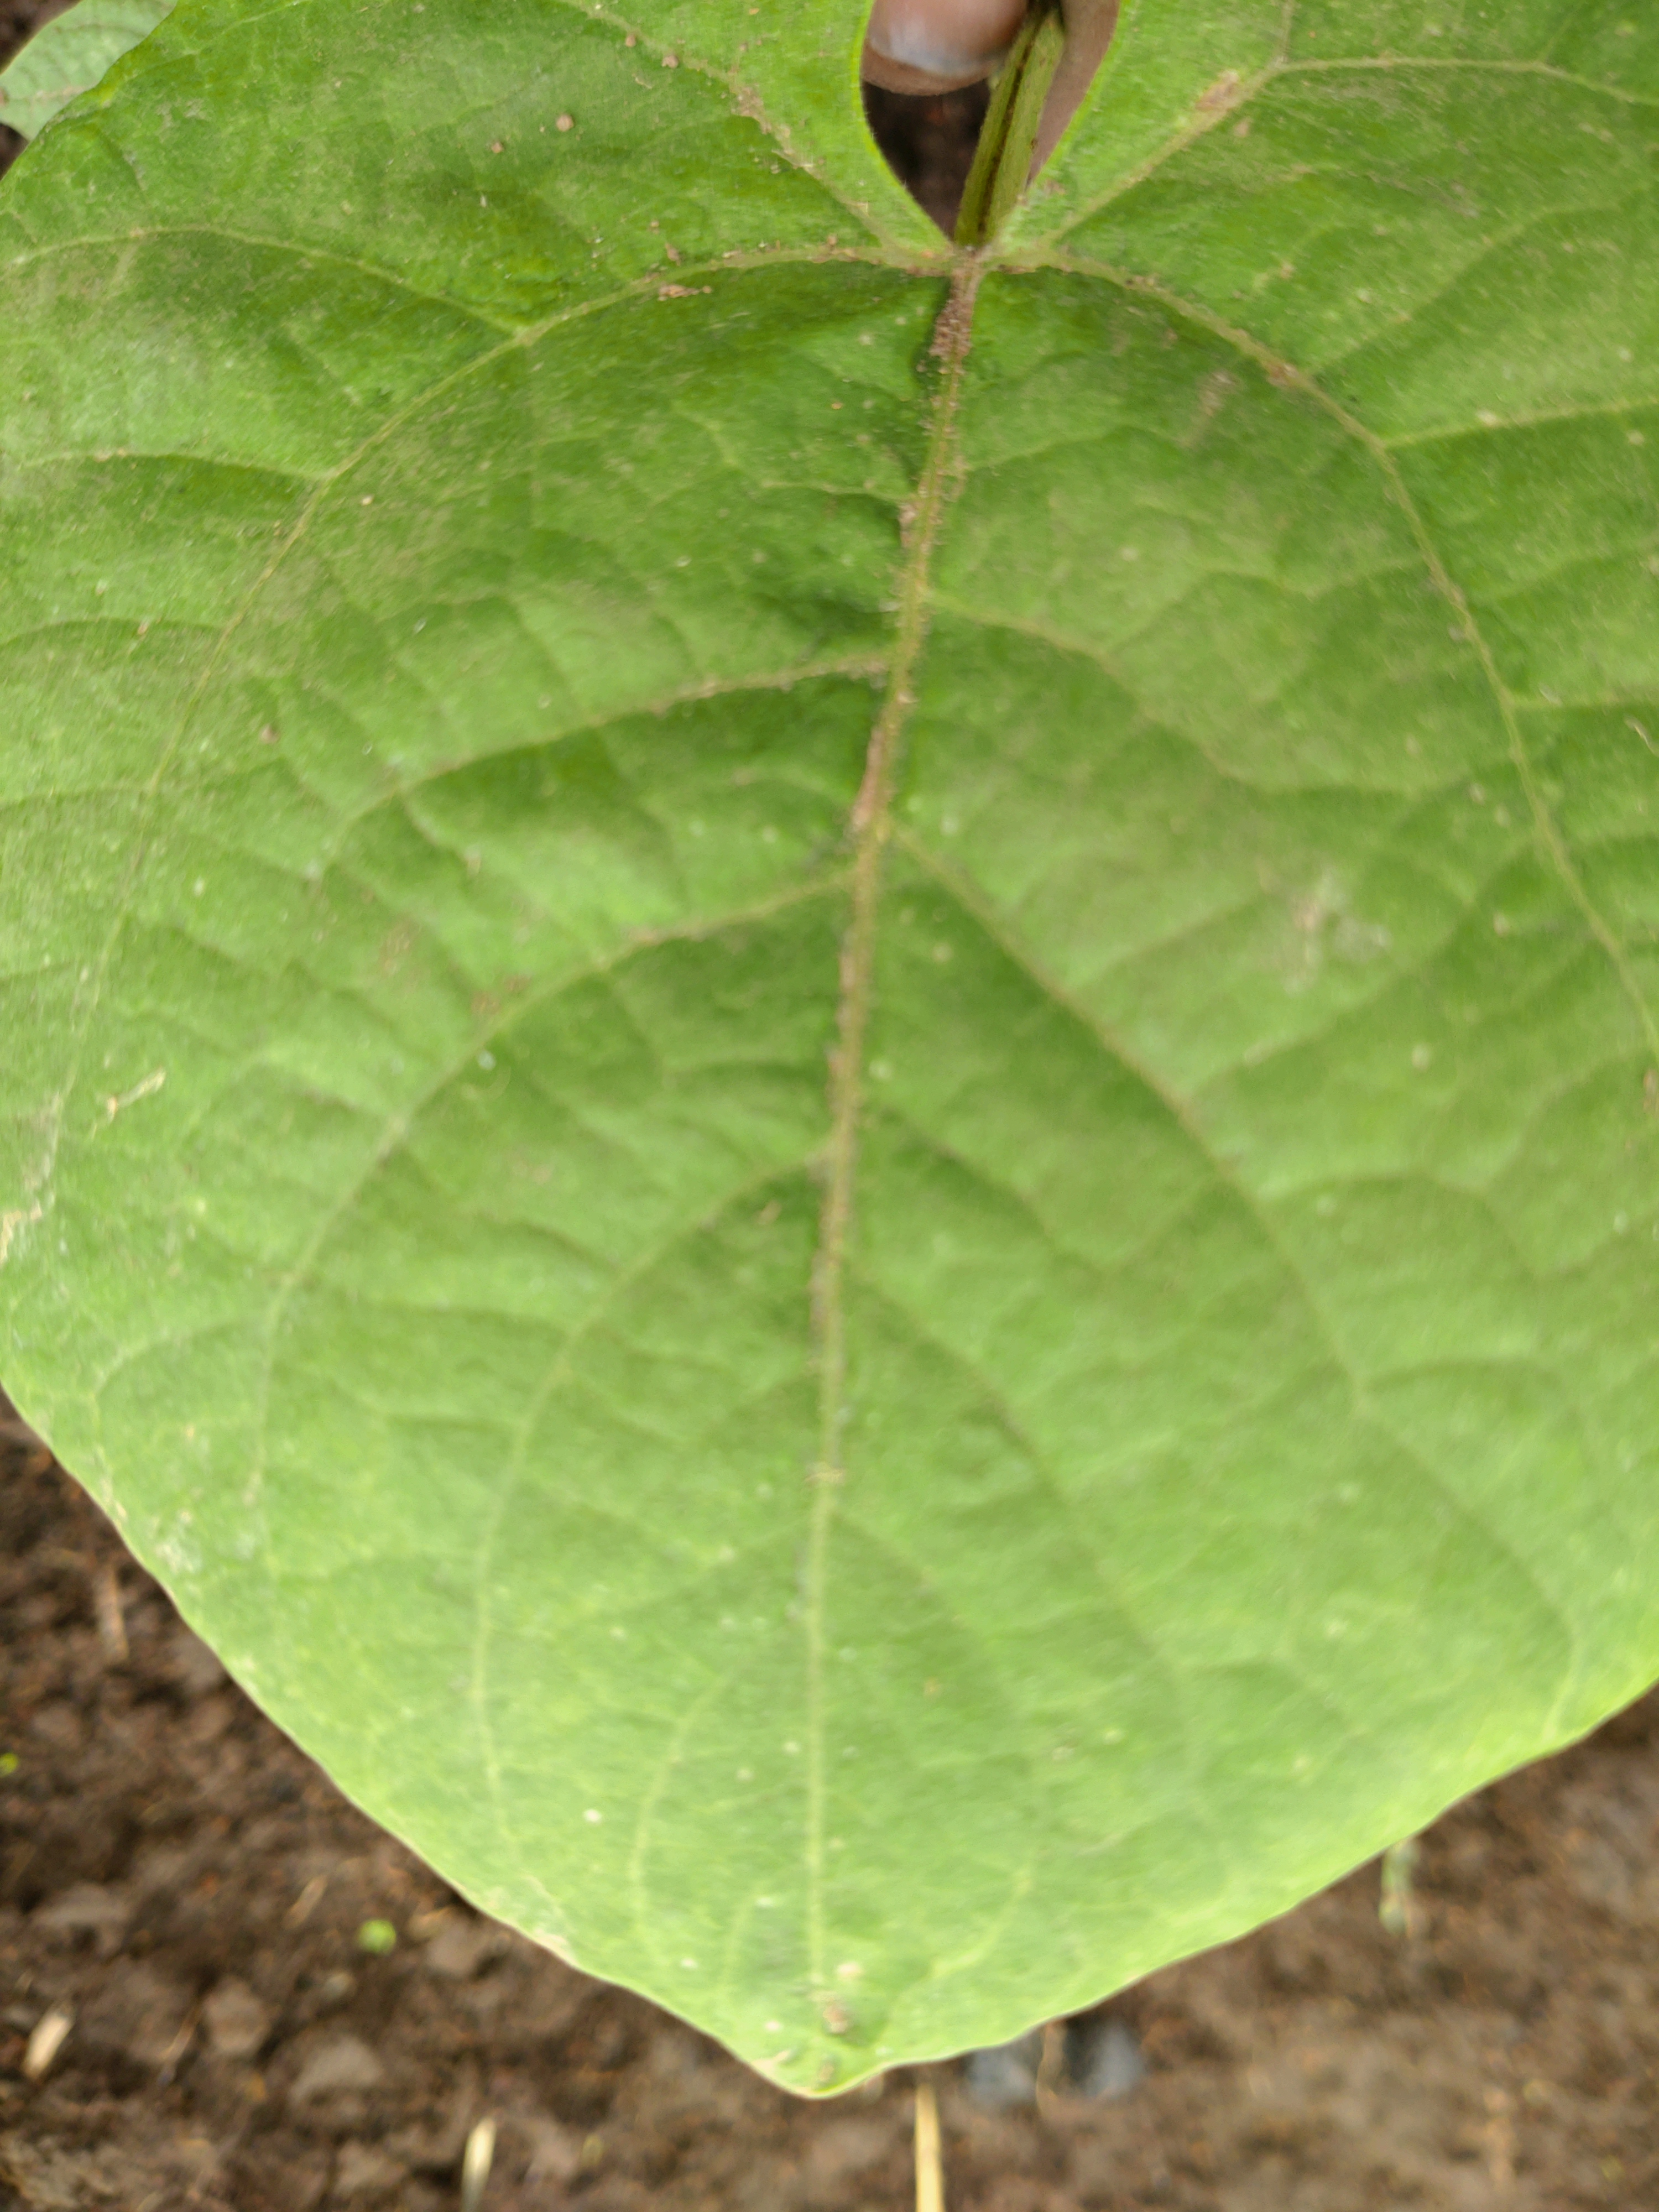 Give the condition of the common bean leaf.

healthy
